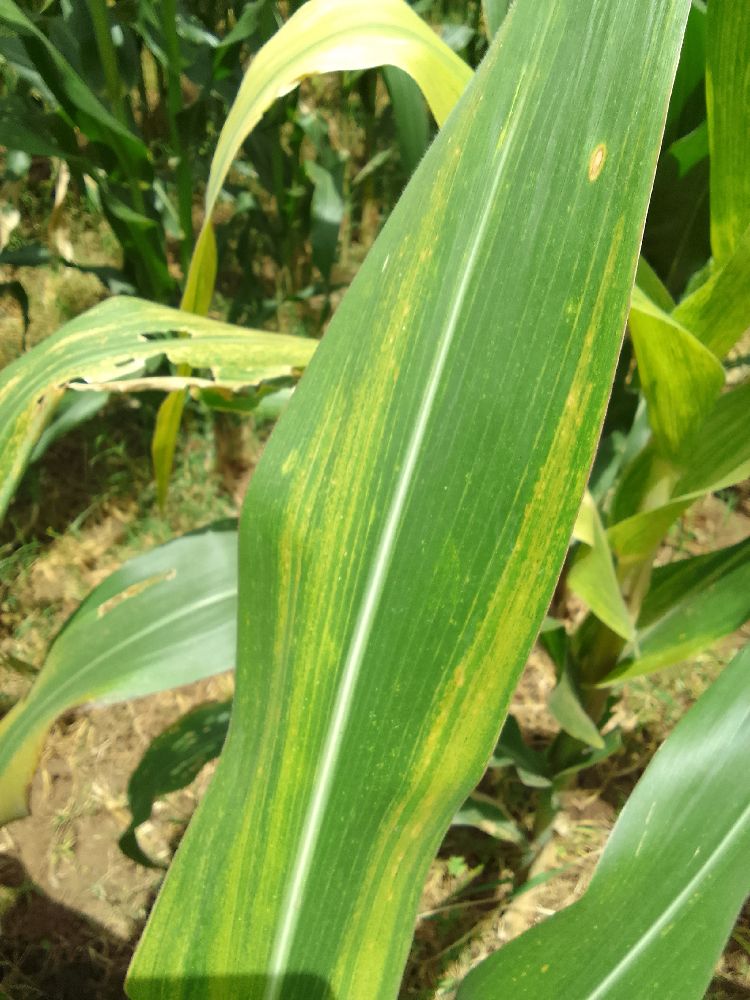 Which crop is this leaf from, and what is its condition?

maize, maize lethal necrosis
